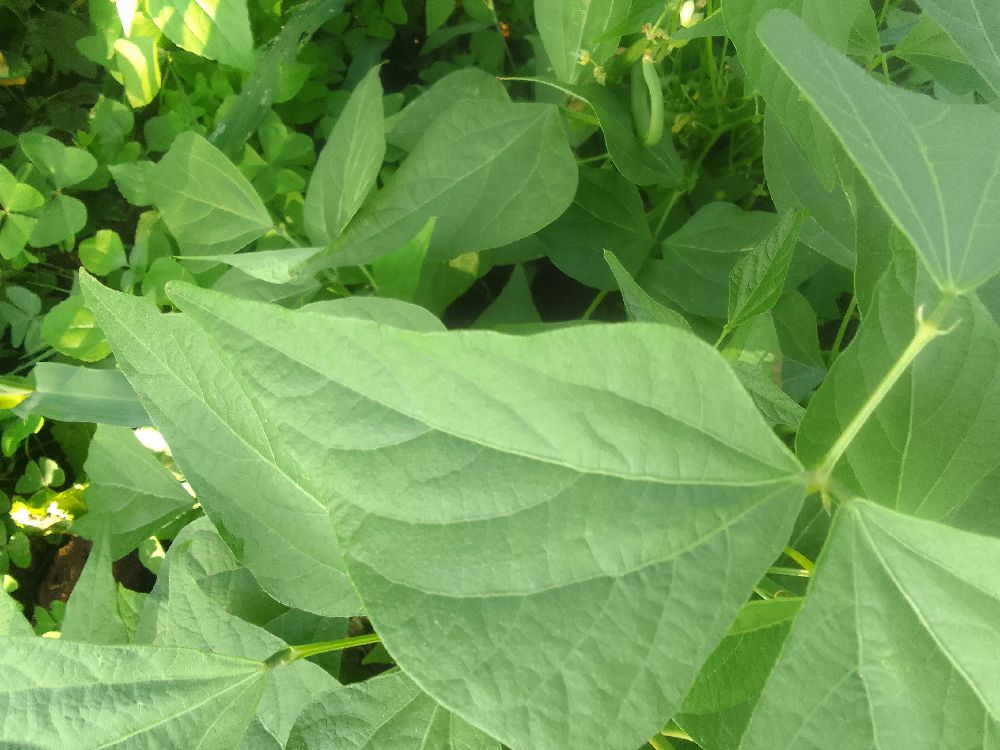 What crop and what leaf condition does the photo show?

common bean, healthy
